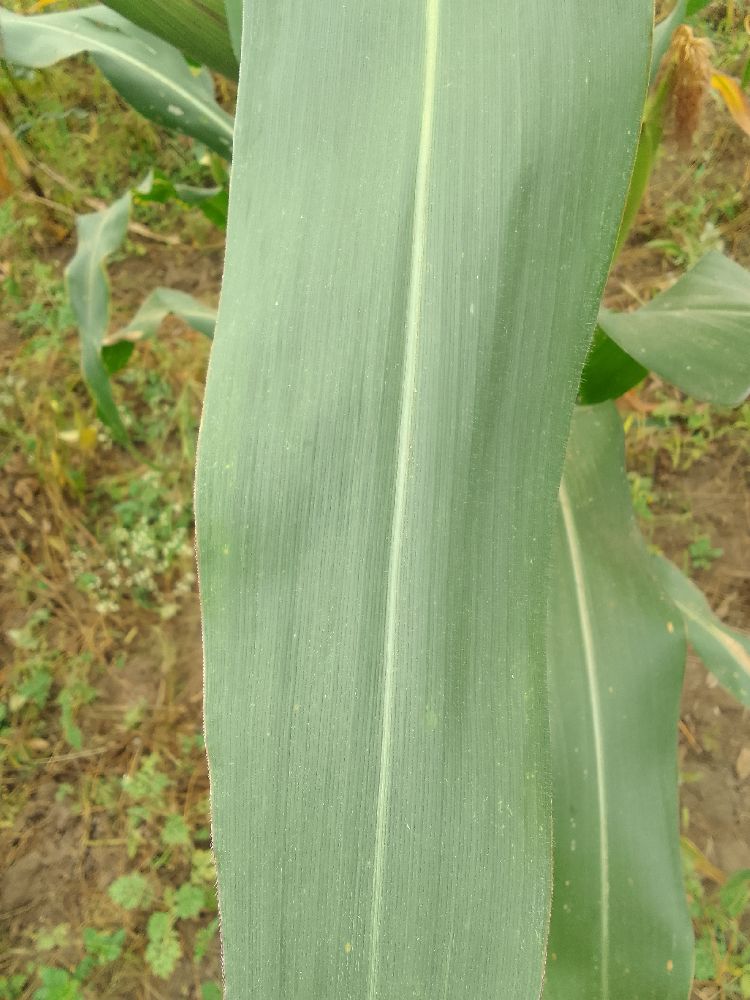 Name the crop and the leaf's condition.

maize, healthy
